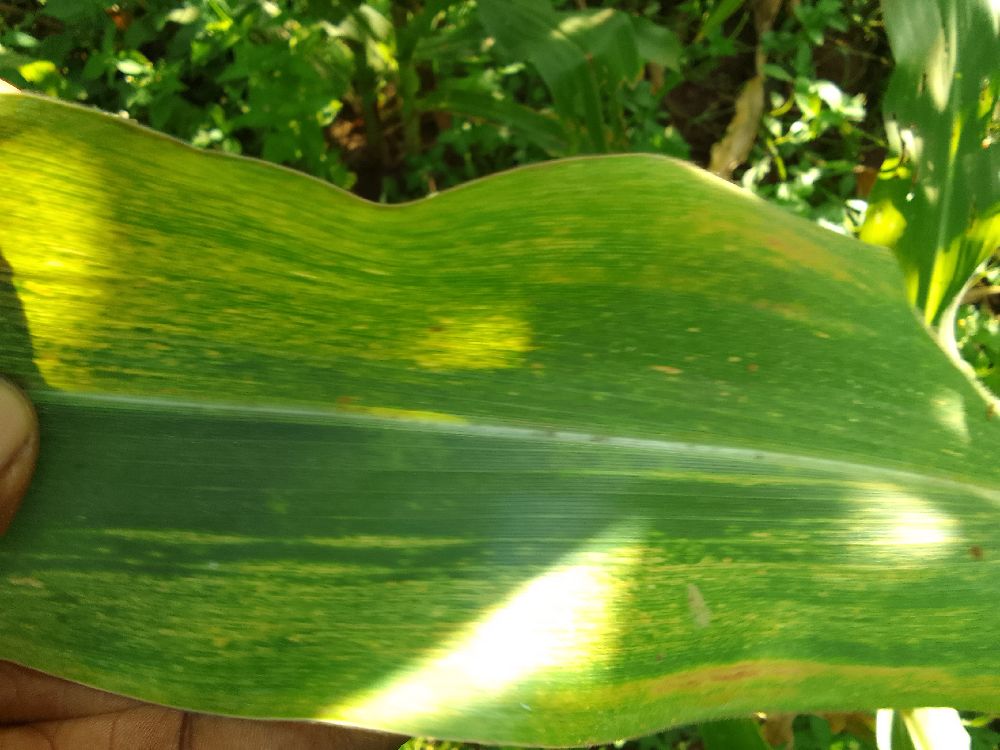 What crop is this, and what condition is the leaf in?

maize, maize lethal necrosis
